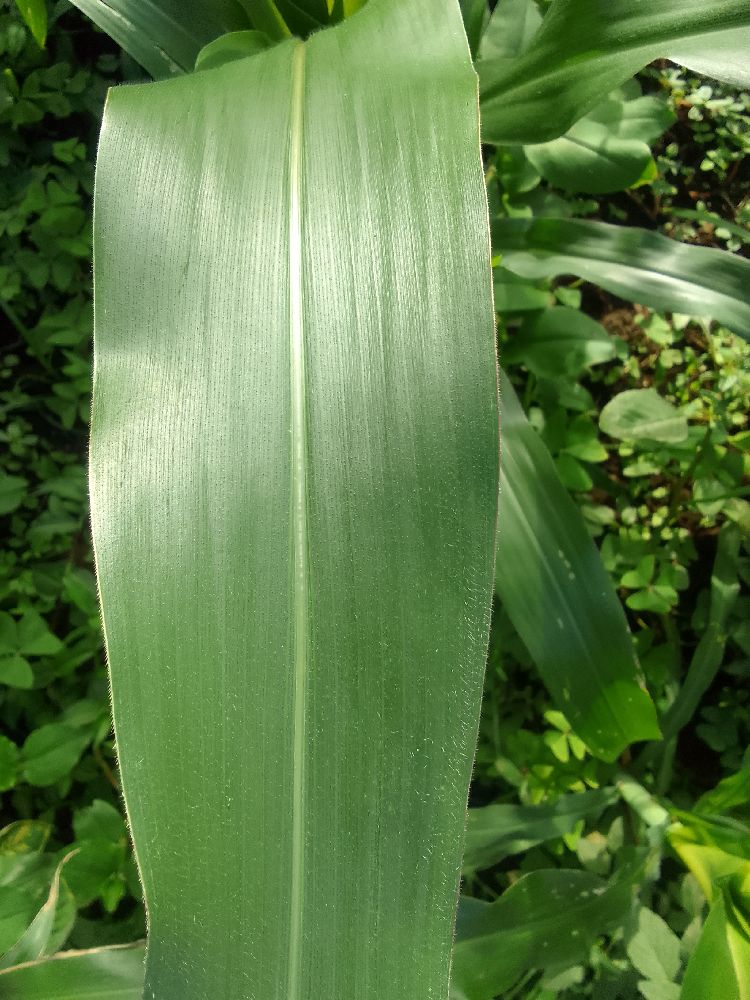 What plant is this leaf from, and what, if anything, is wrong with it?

maize, healthy
